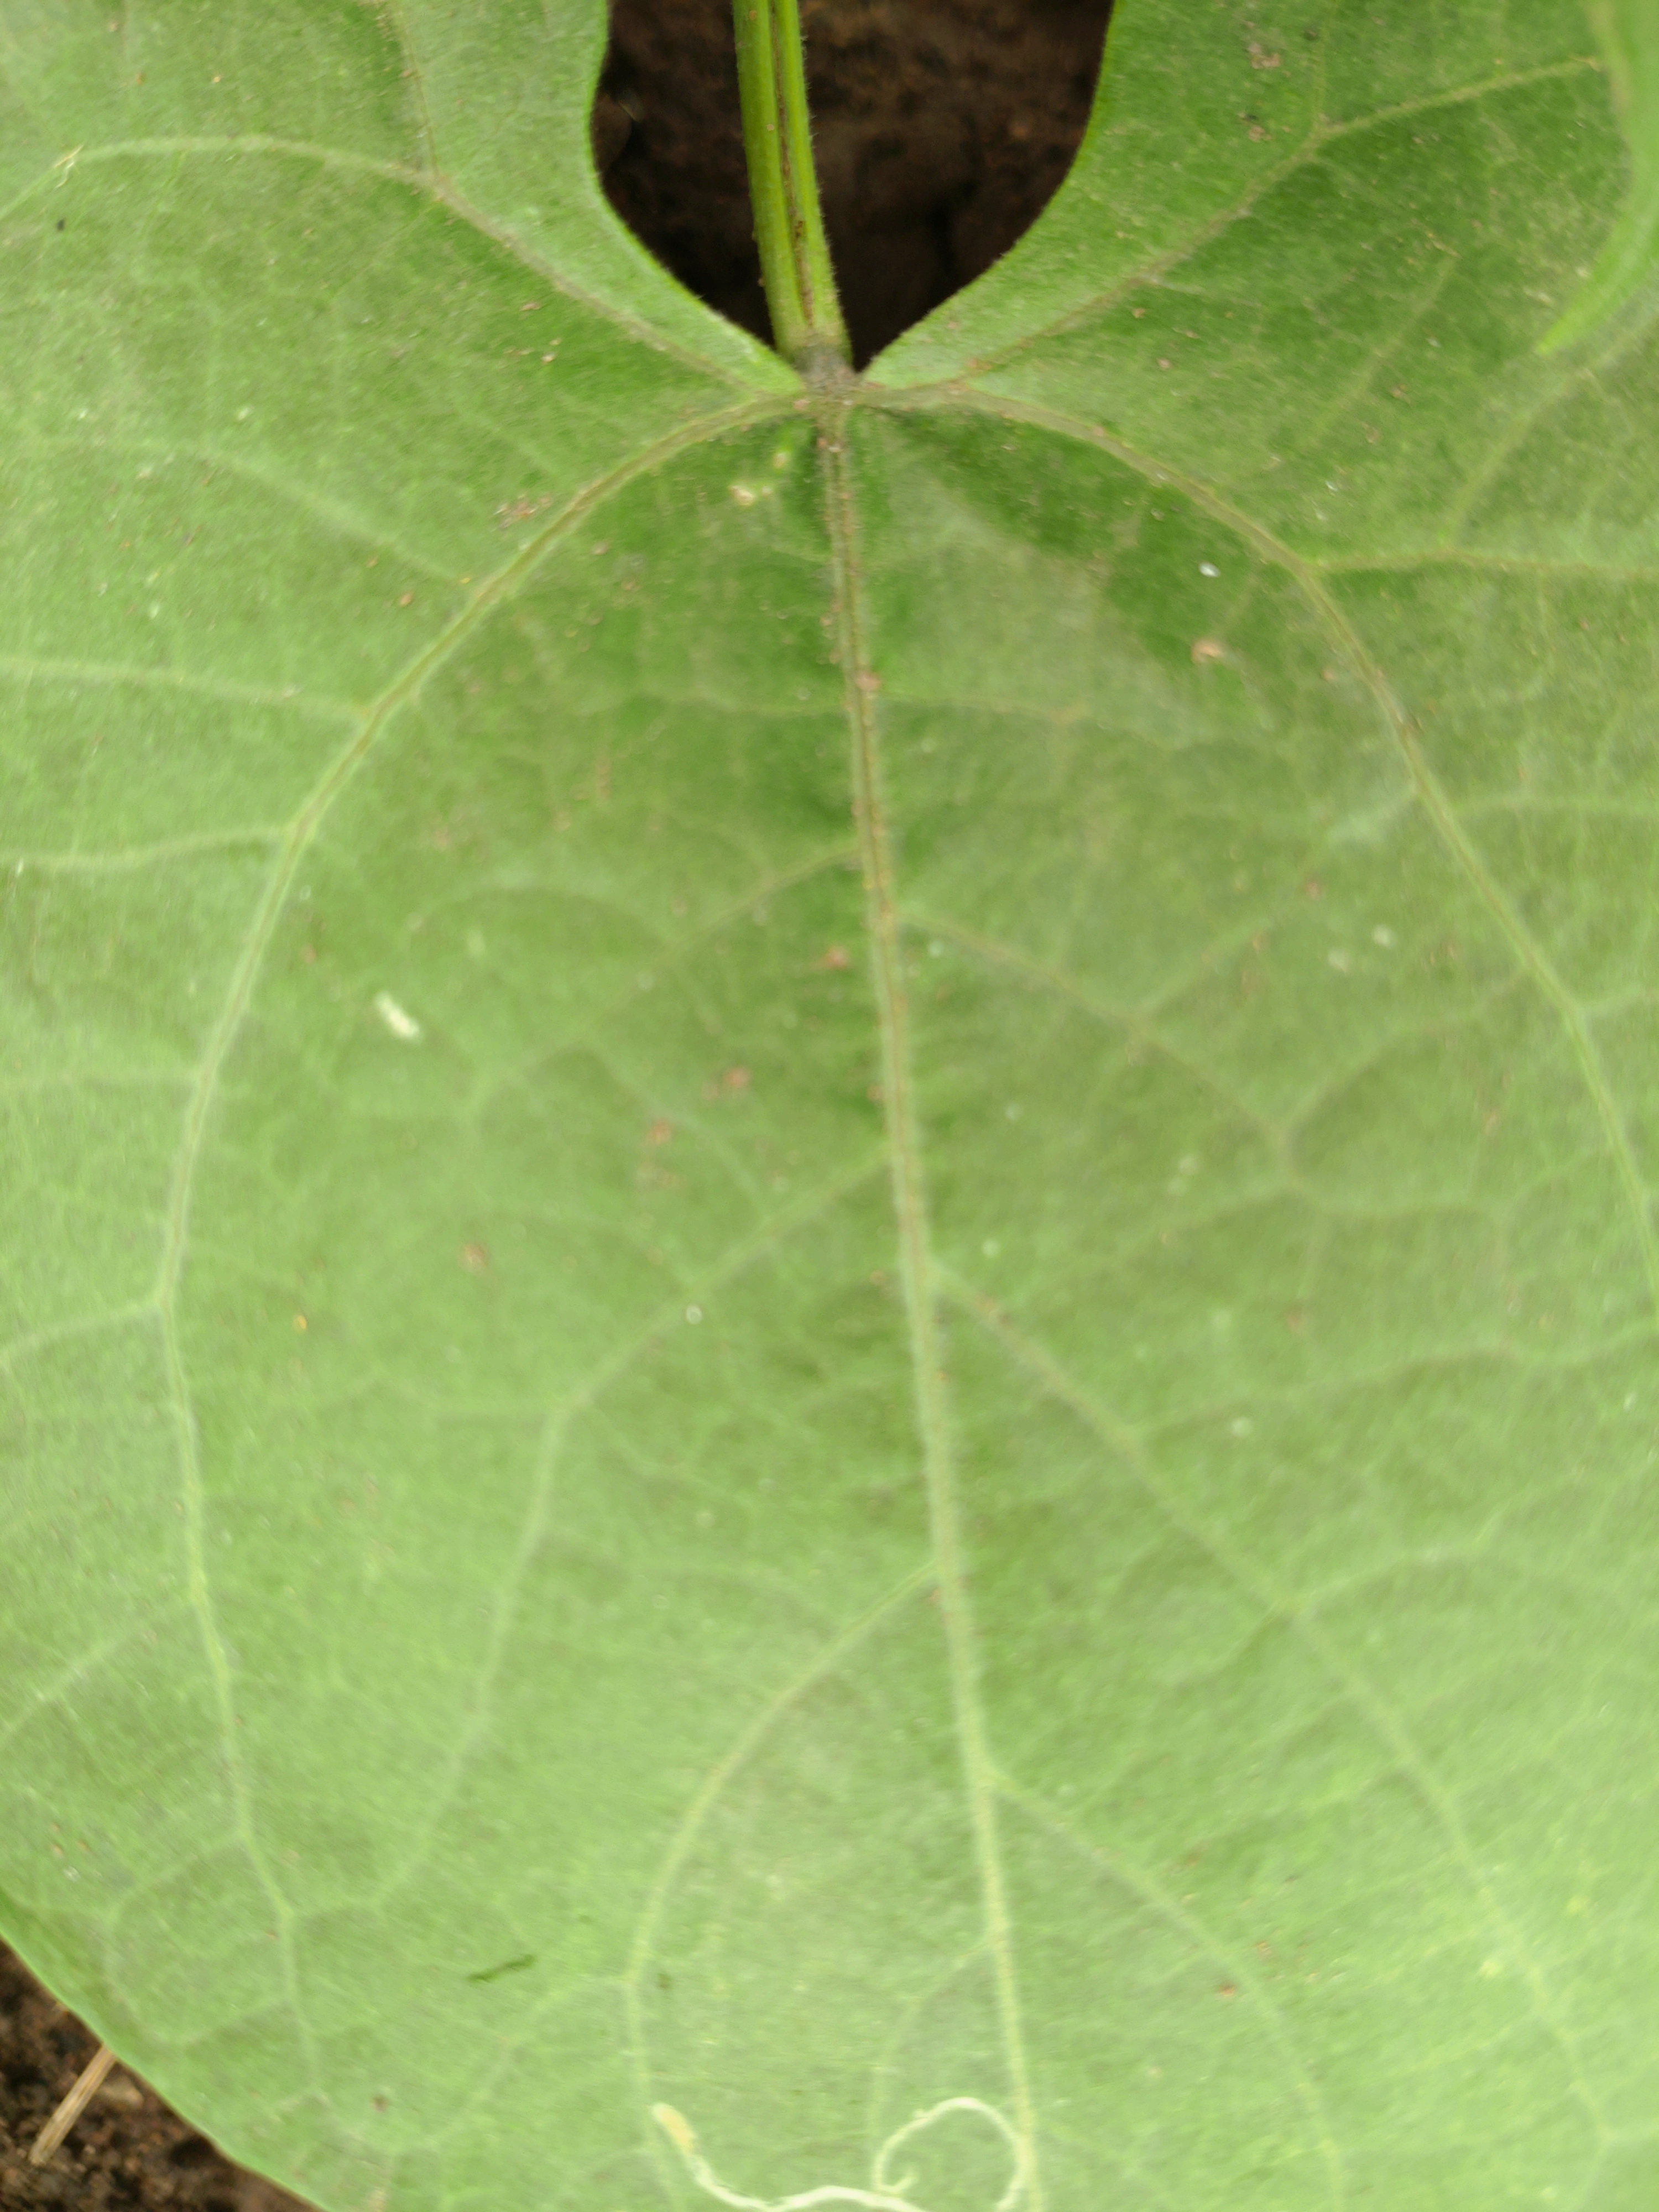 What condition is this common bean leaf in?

healthy
